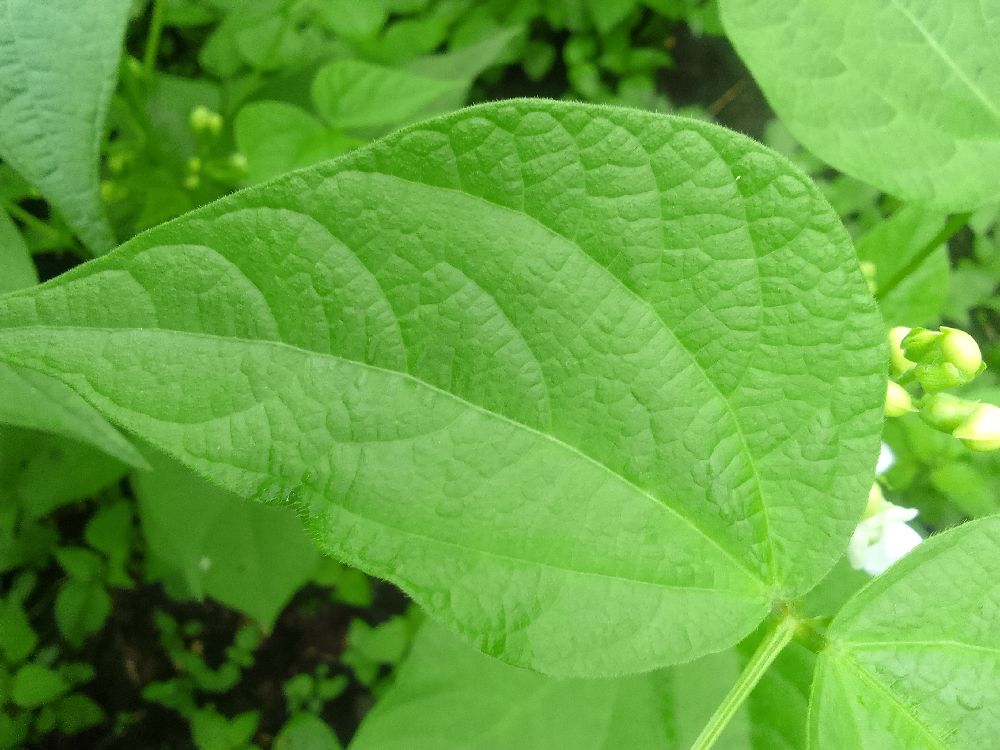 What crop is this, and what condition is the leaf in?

common bean, healthy
